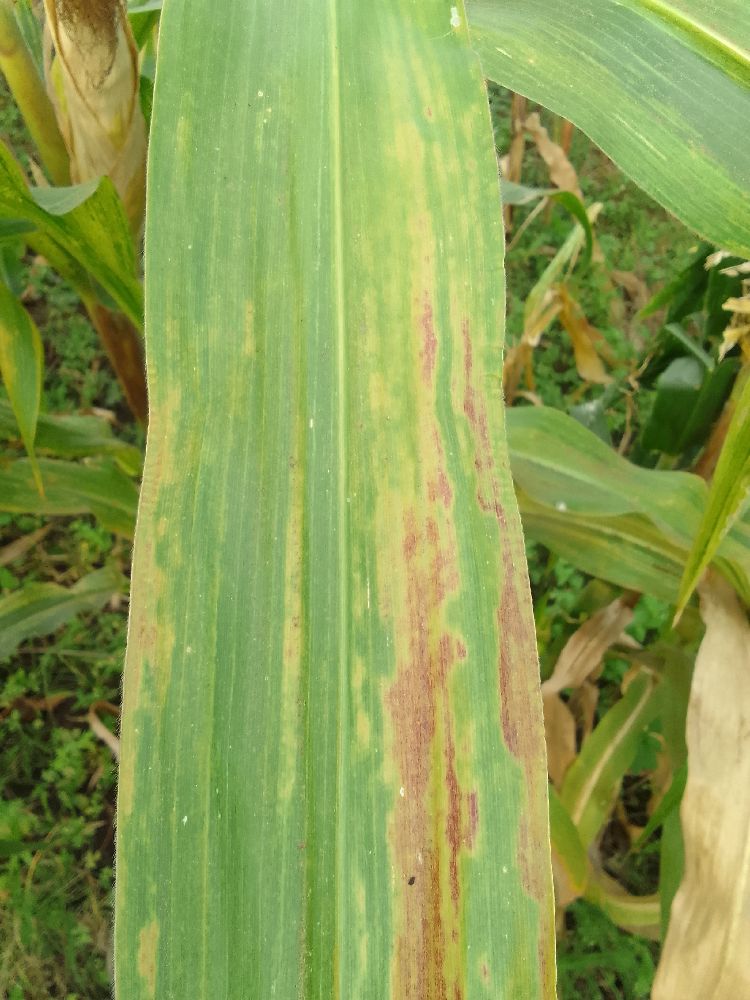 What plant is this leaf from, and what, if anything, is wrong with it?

maize, maize lethal necrosis
